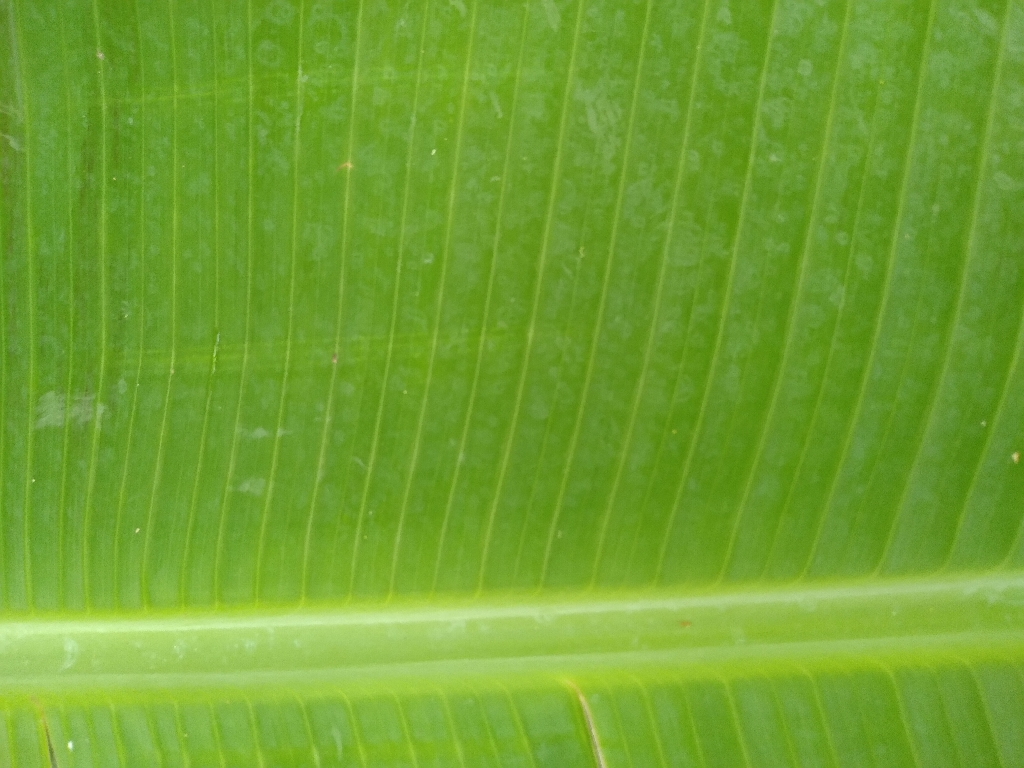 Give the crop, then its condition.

banana, healthy
